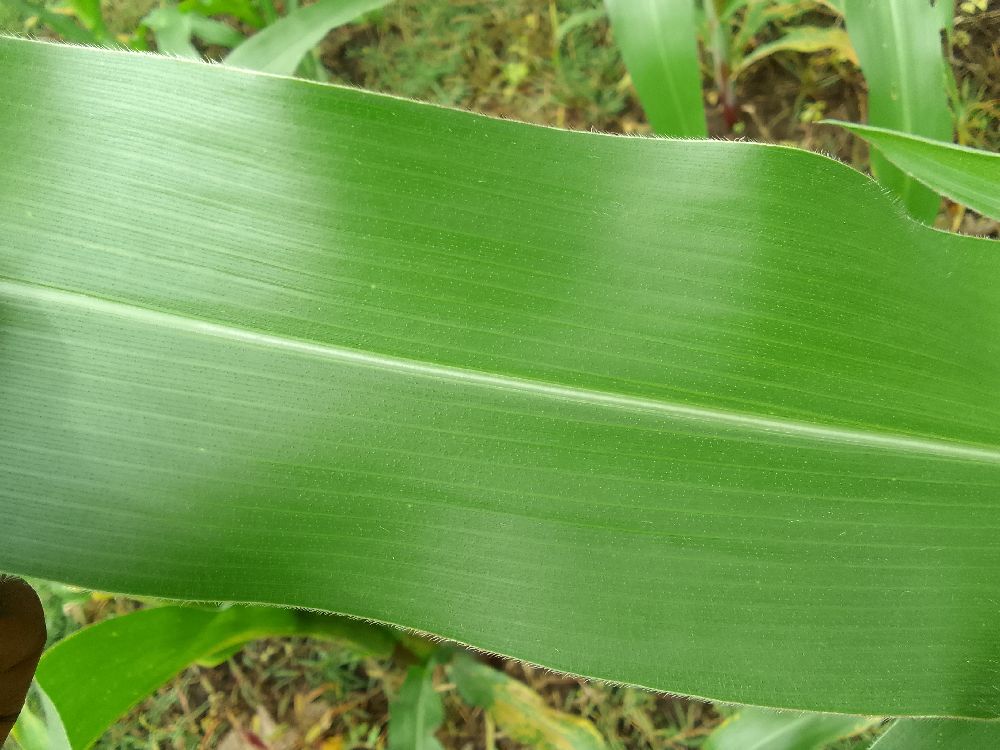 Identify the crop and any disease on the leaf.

maize, healthy
